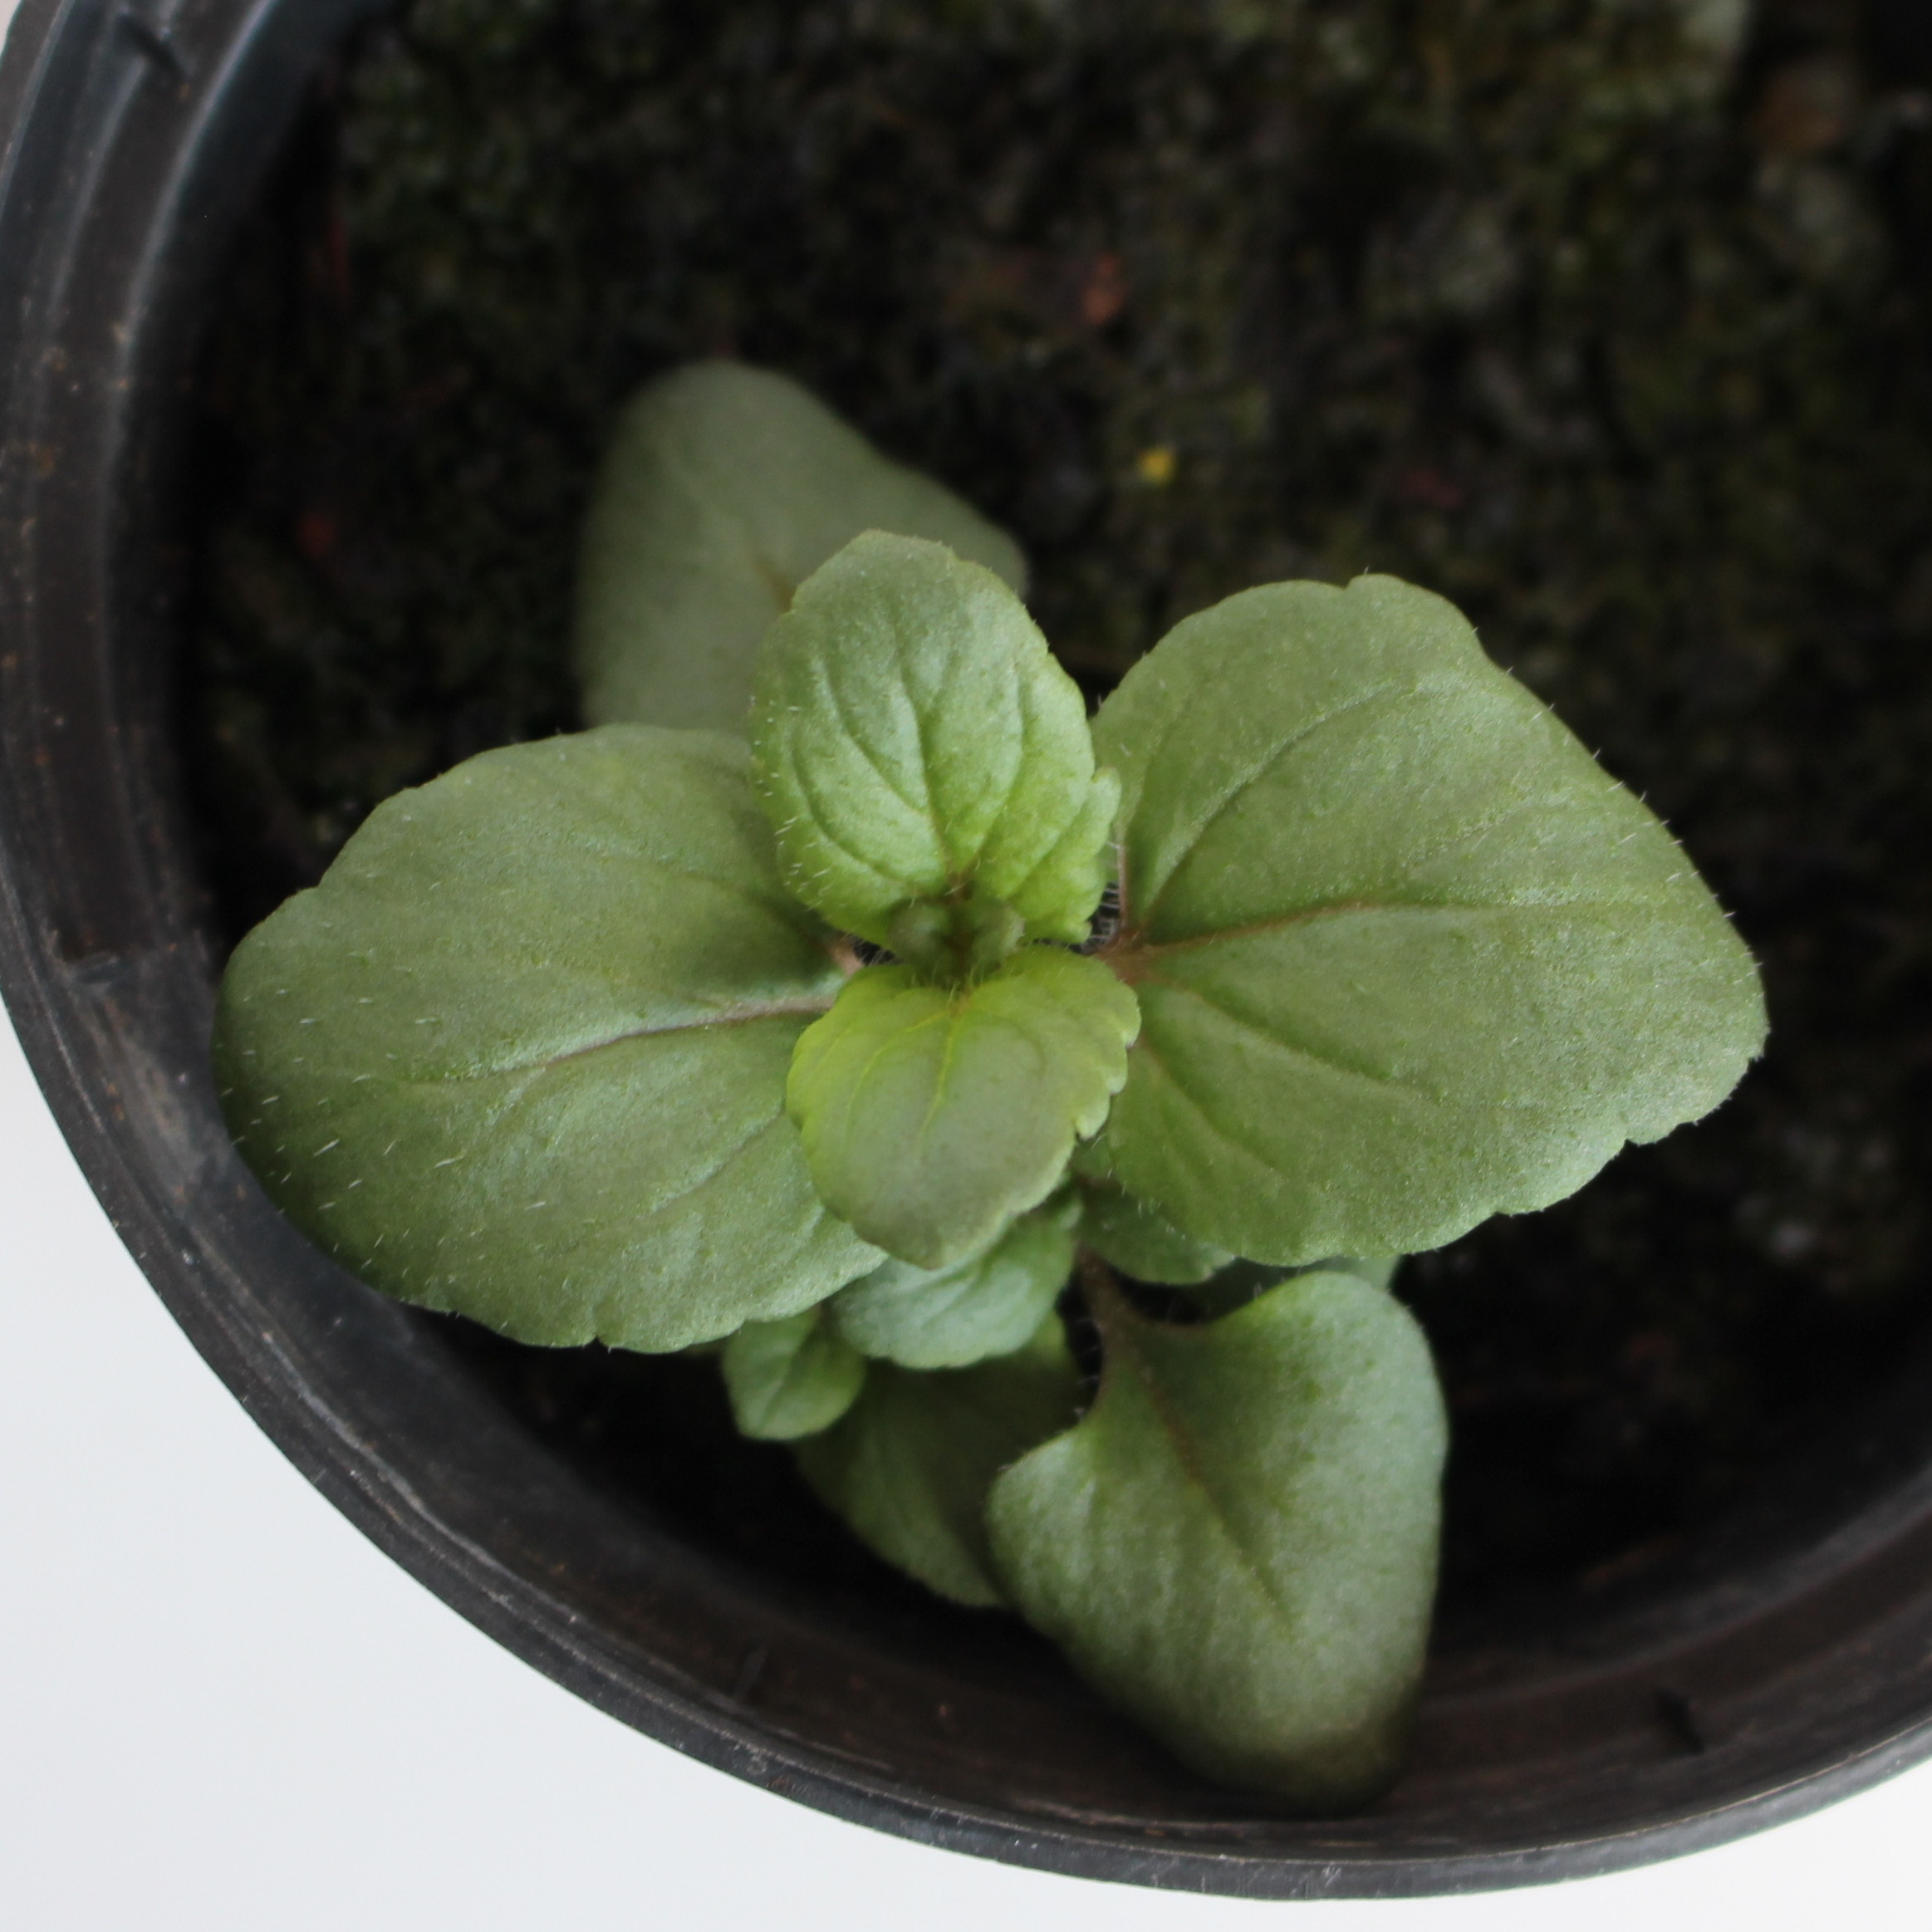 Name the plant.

Veronica persica
